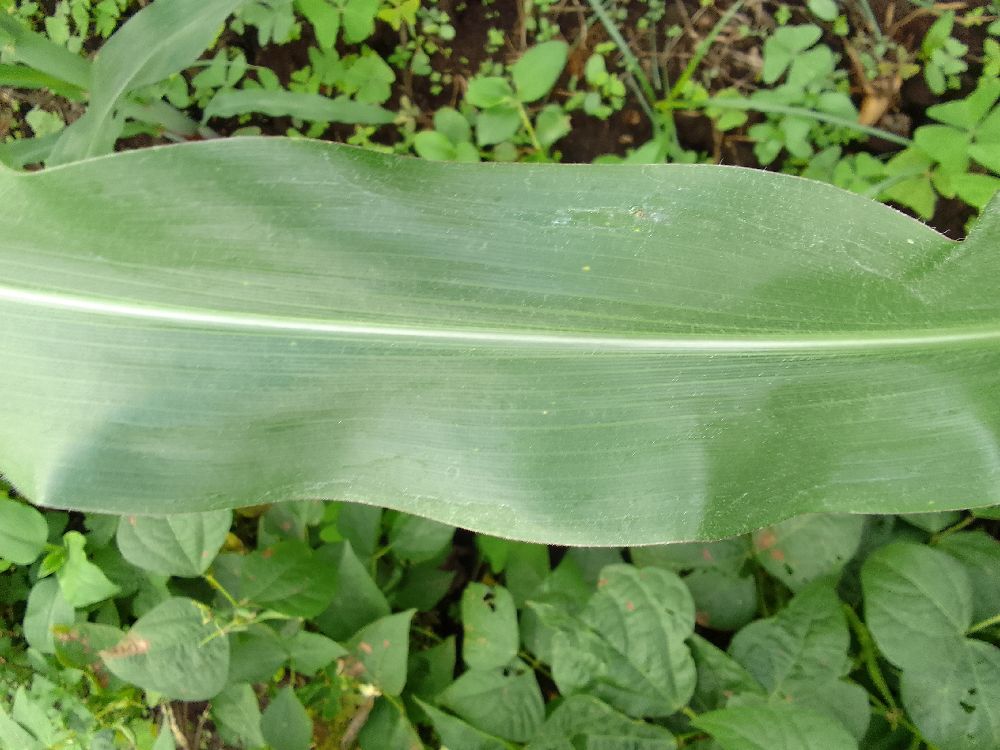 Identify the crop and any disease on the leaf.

maize, healthy
